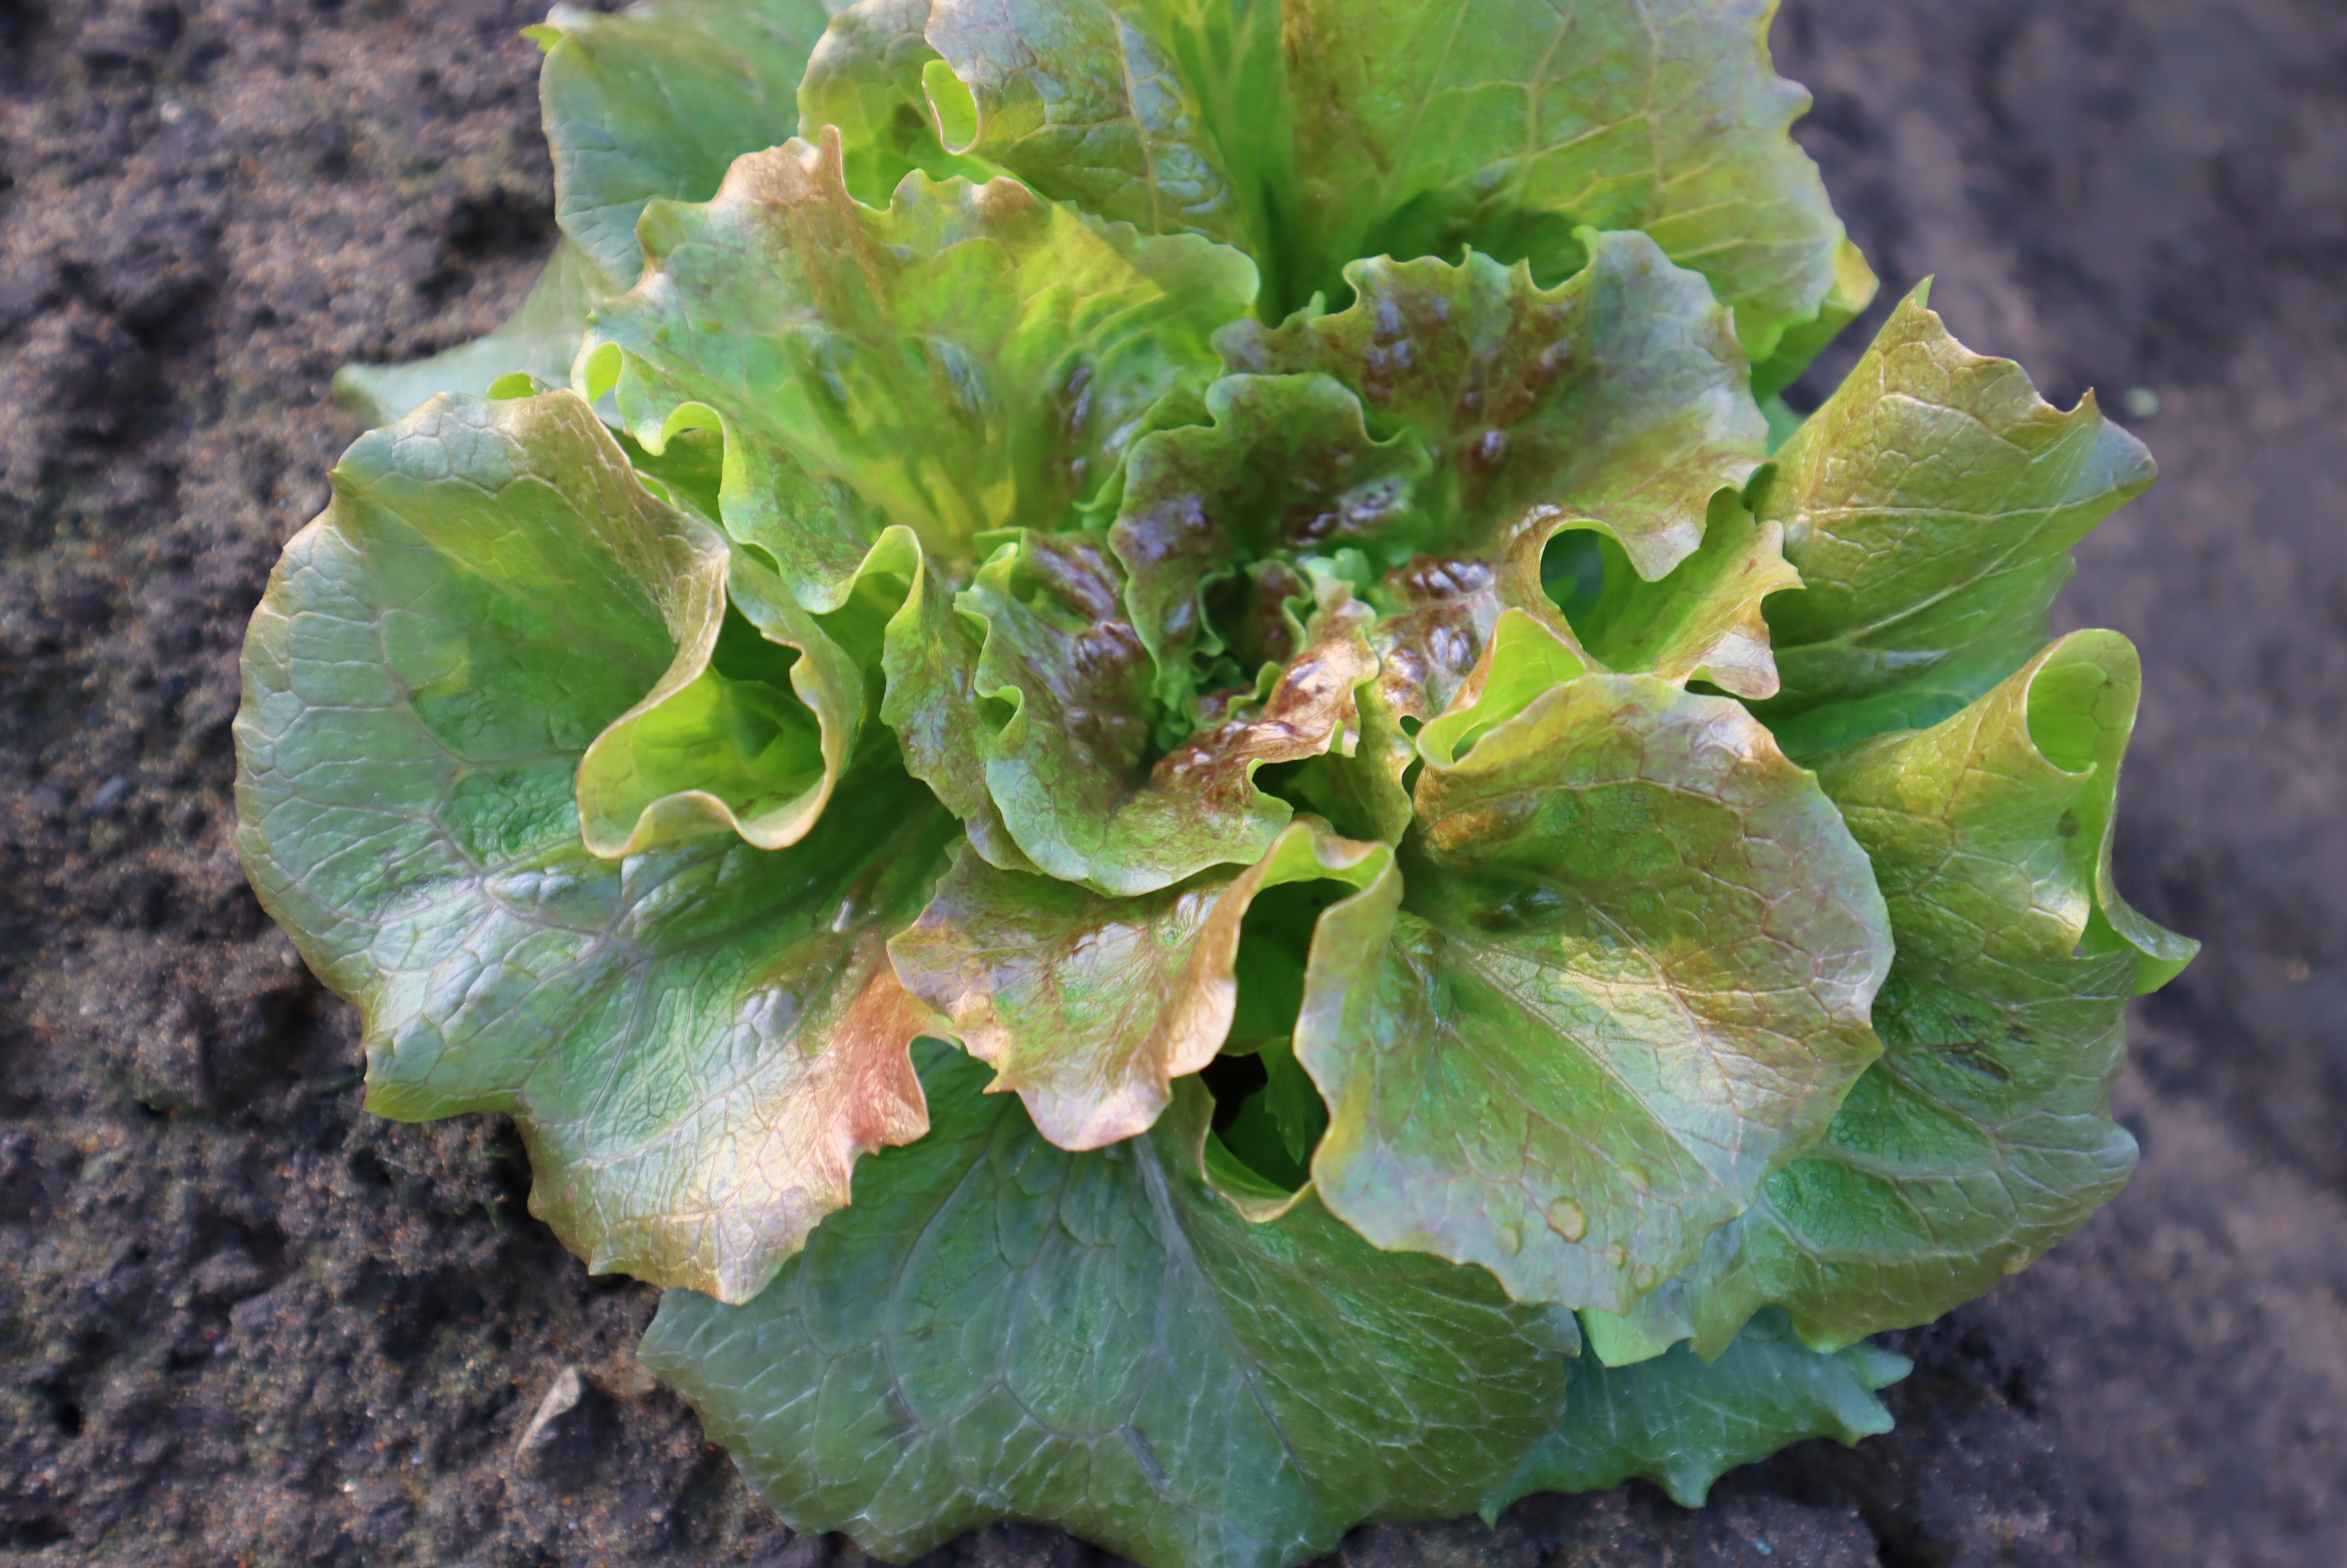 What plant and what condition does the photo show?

lettuce, healthy
